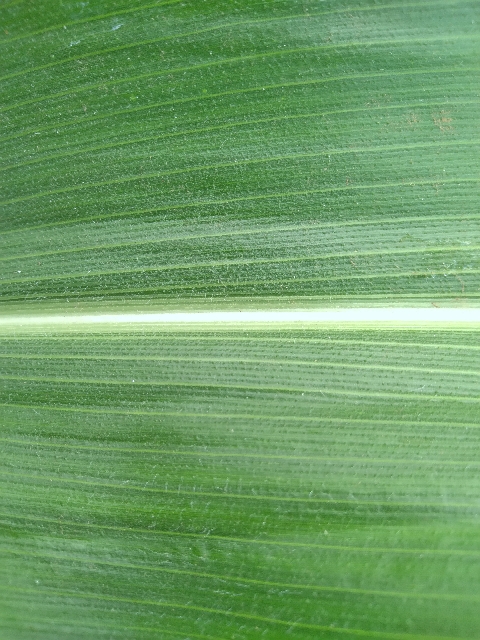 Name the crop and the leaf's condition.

maize, healthy
